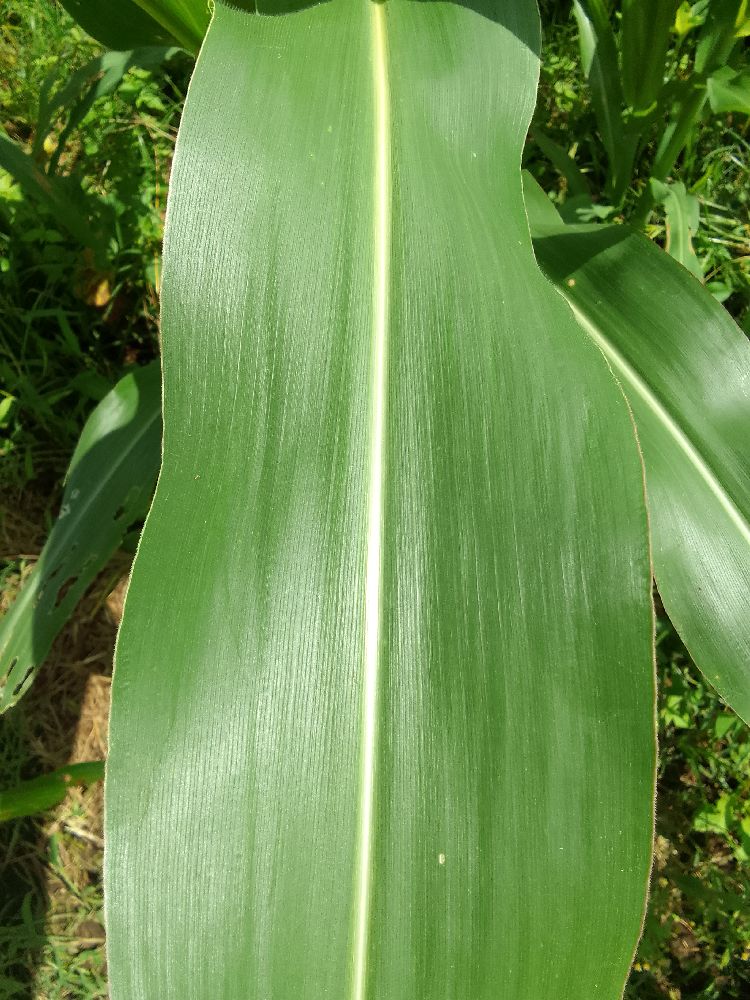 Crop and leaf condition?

maize, healthy
